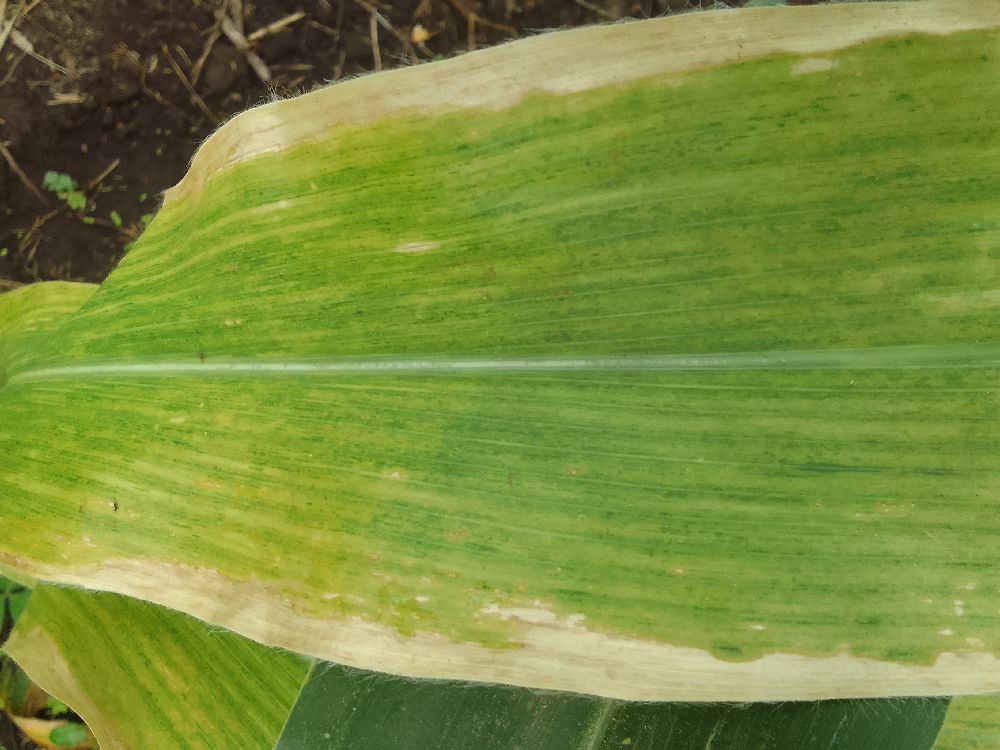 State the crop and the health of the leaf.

maize, maize lethal necrosis
